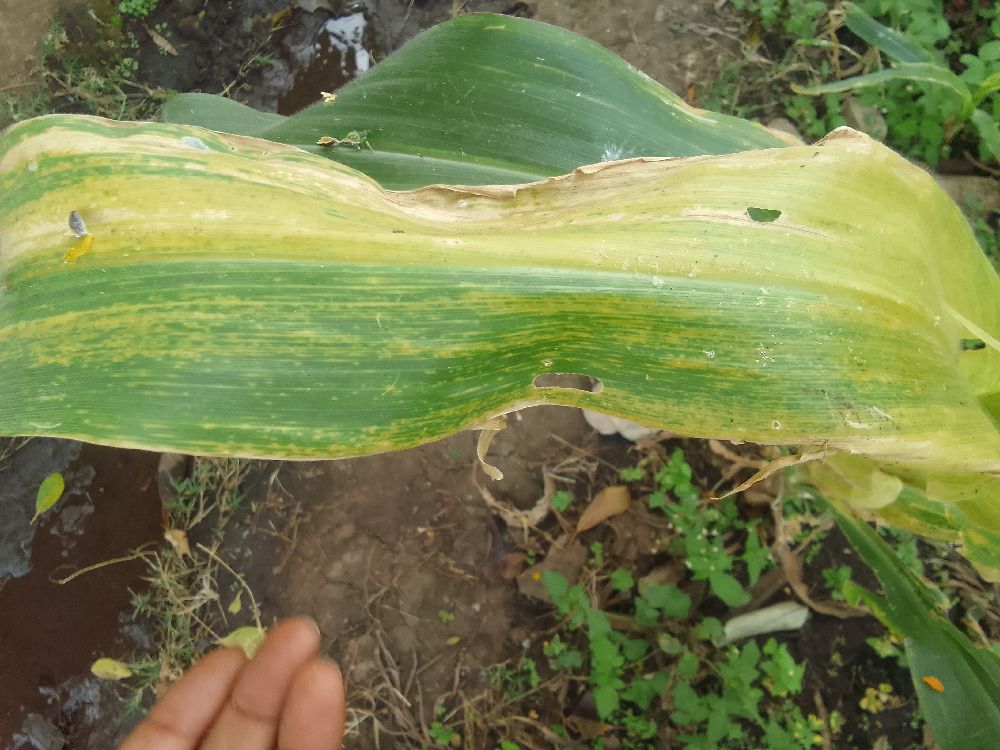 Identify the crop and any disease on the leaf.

maize, maize lethal necrosis
